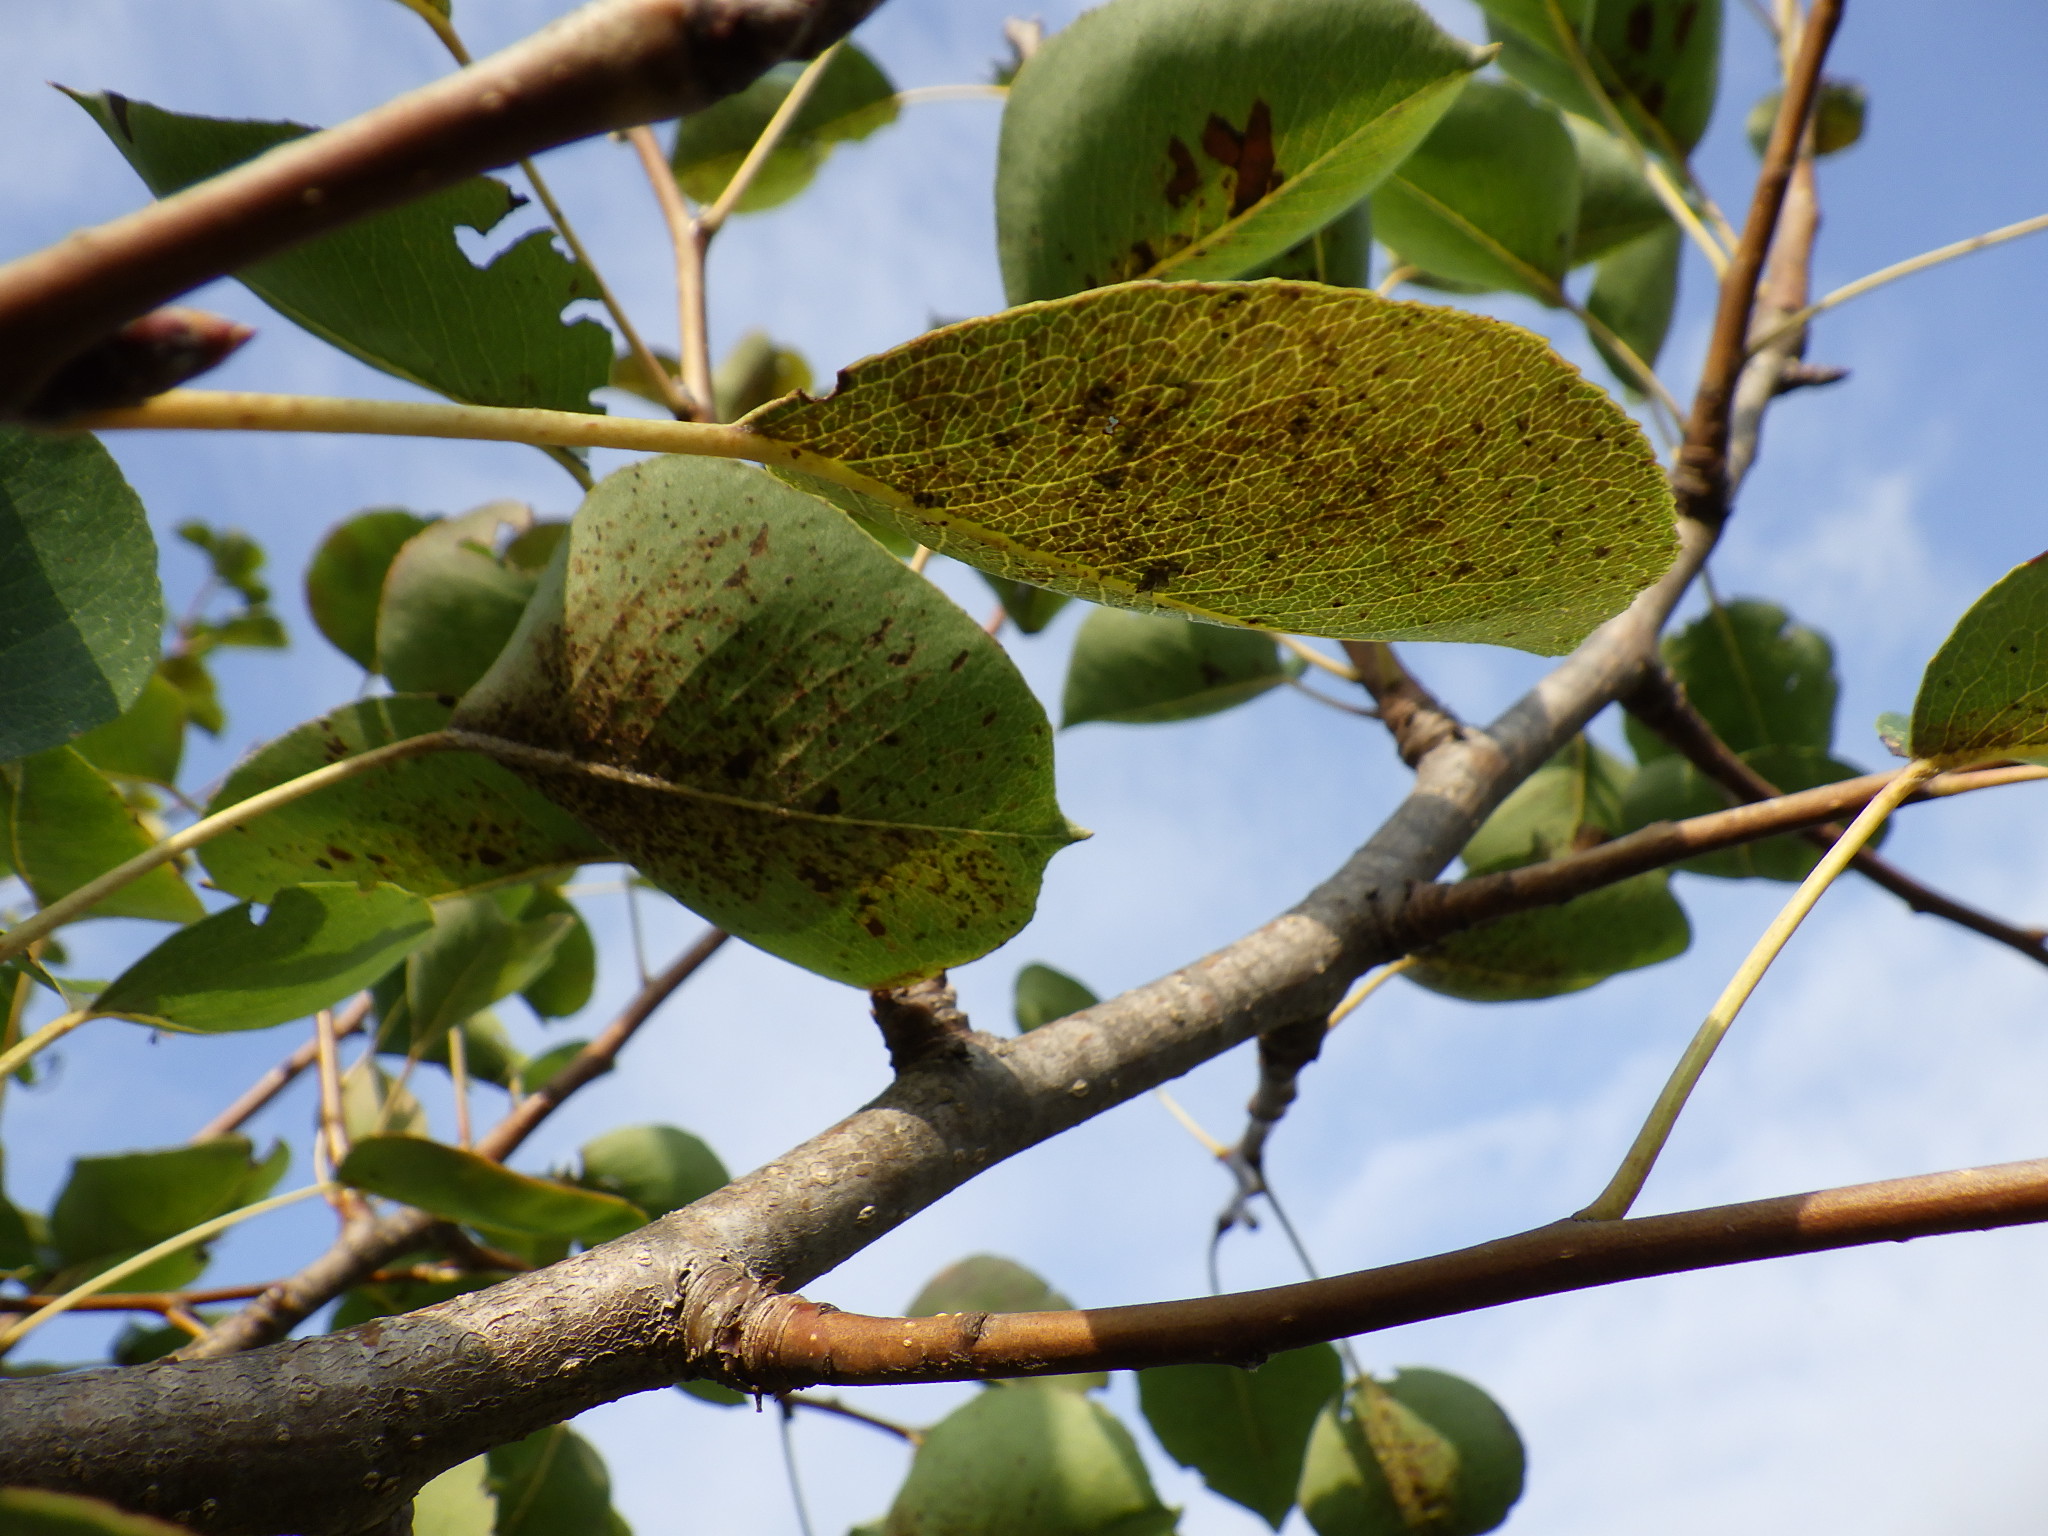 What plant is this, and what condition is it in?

pear, black spot, tingid
